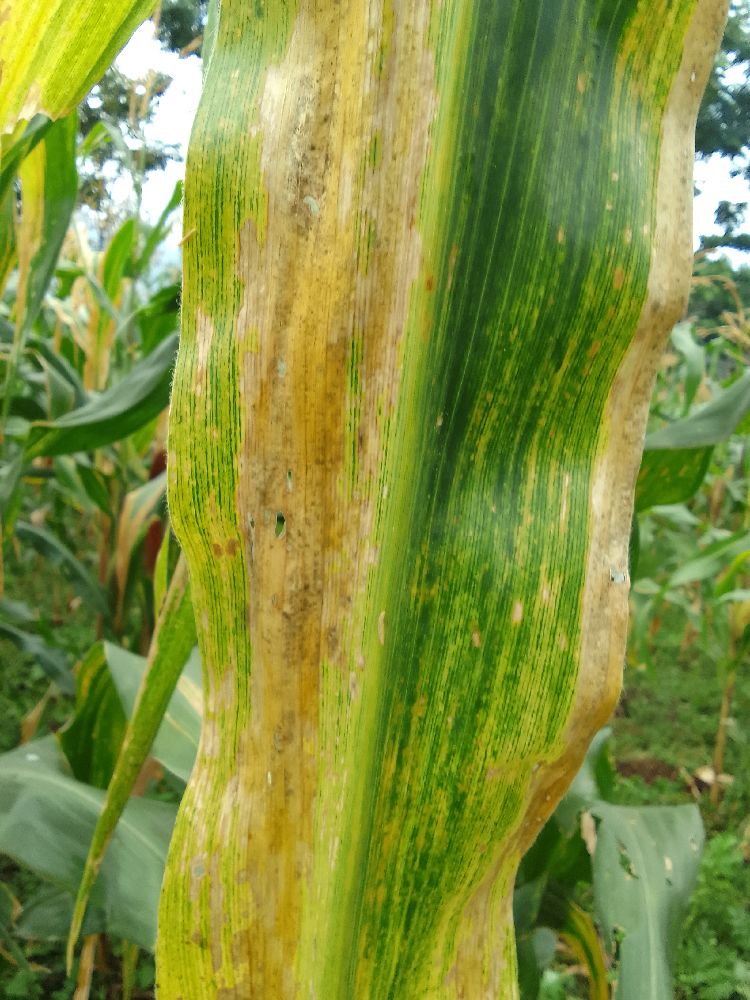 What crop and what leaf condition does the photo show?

maize, maize lethal necrosis
